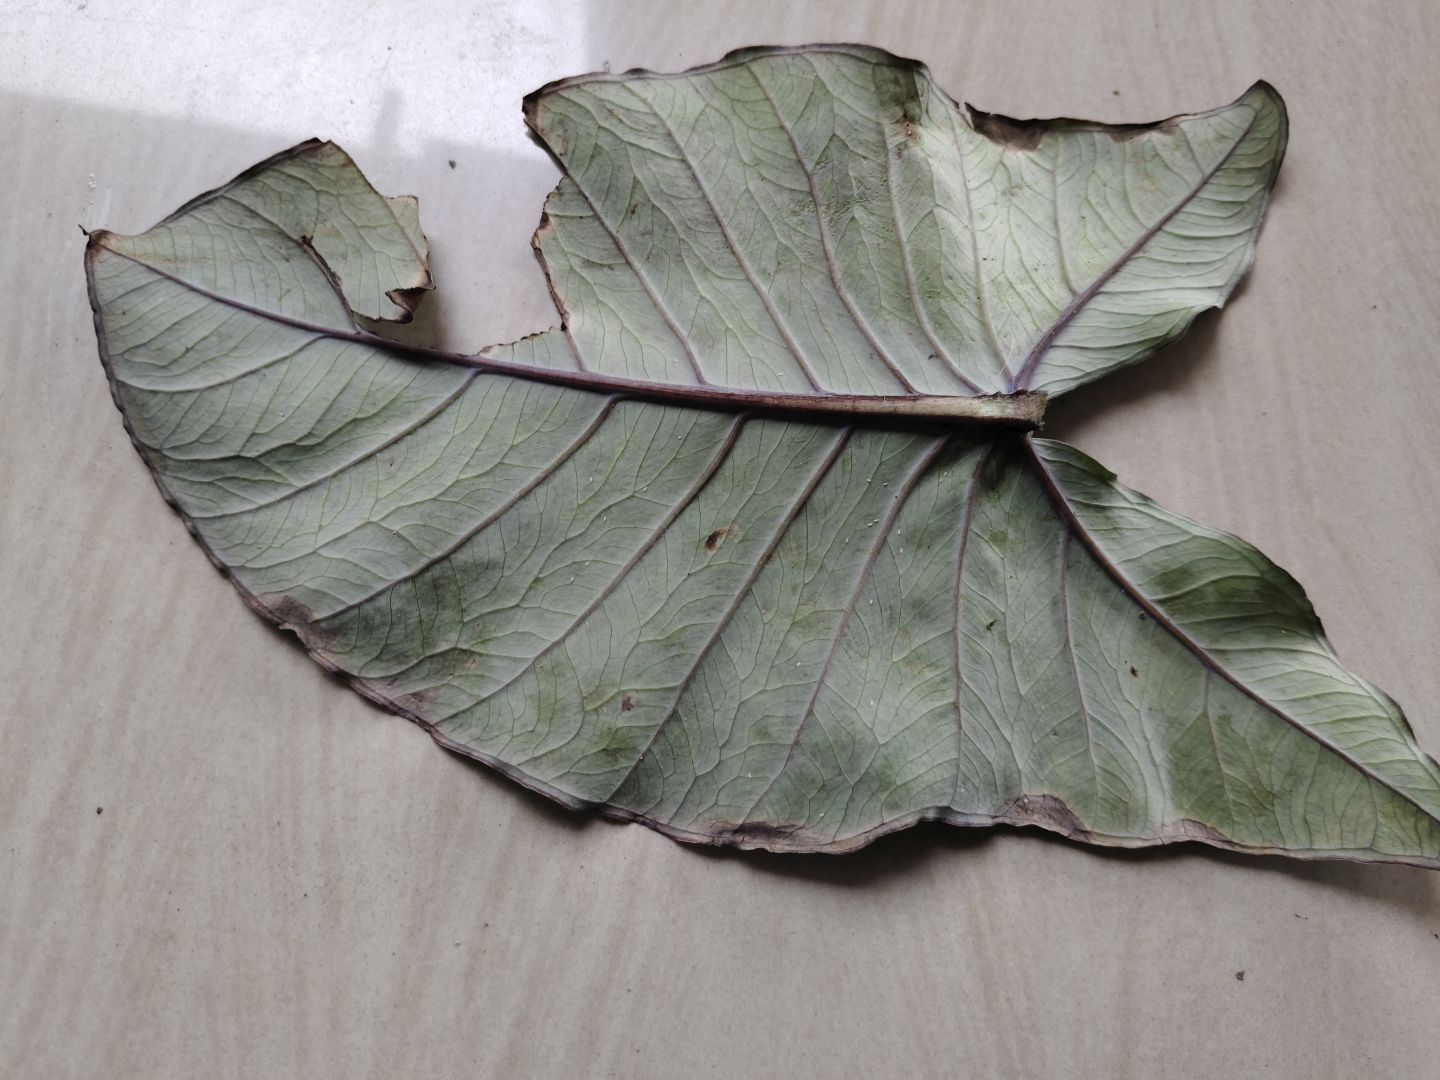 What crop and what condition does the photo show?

taro, leaf blight
